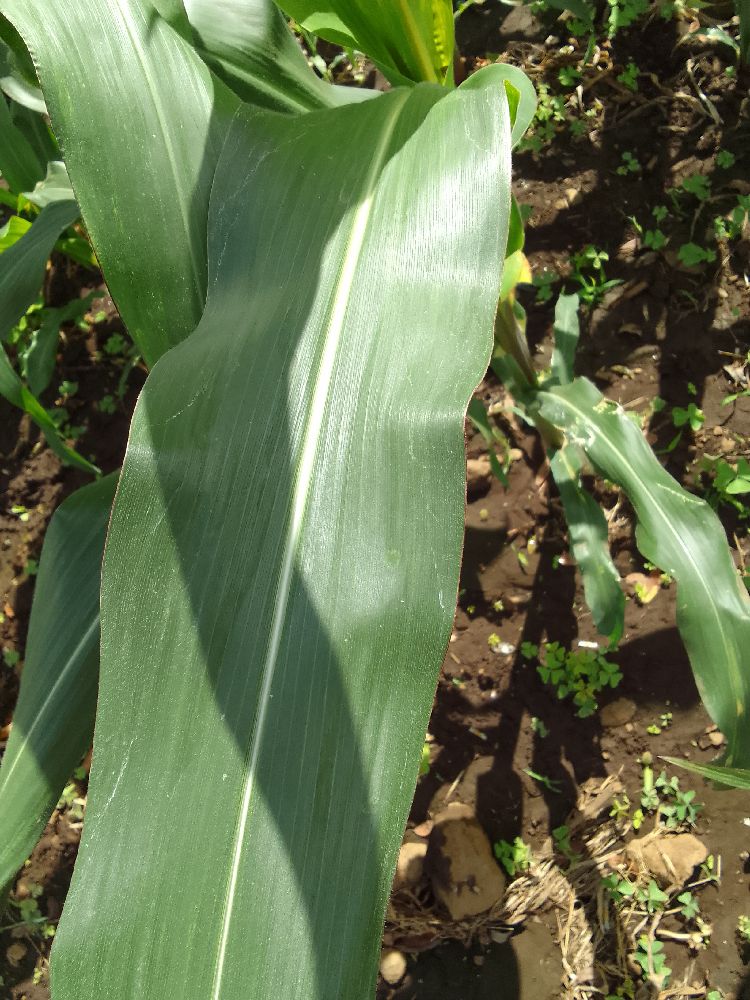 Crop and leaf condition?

maize, healthy
